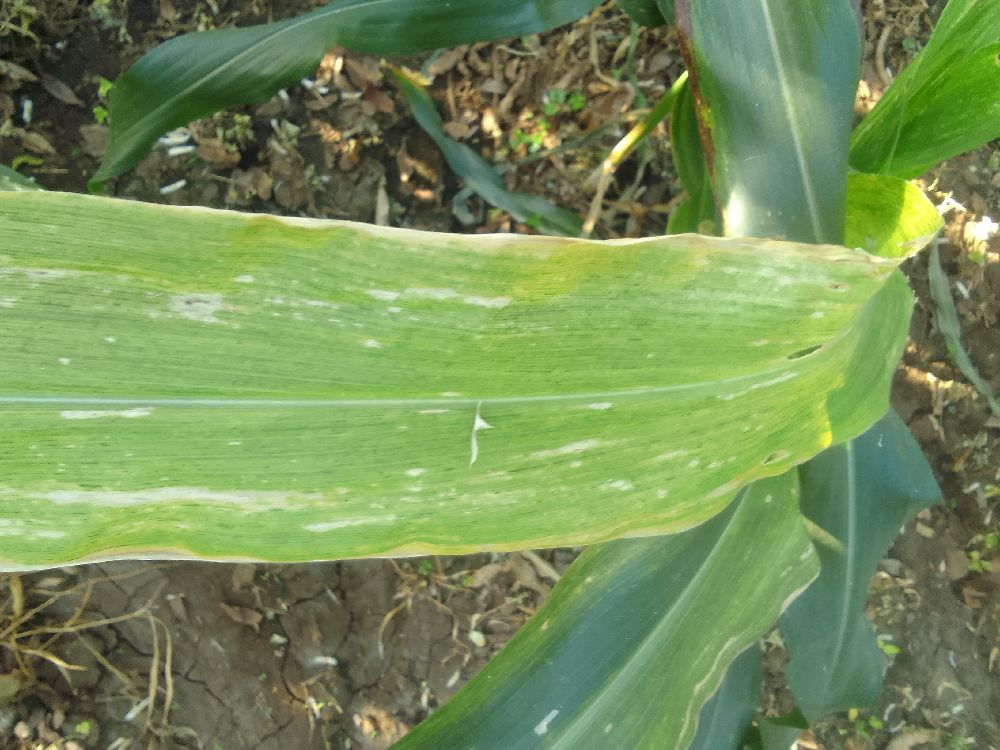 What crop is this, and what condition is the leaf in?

maize, maize lethal necrosis
